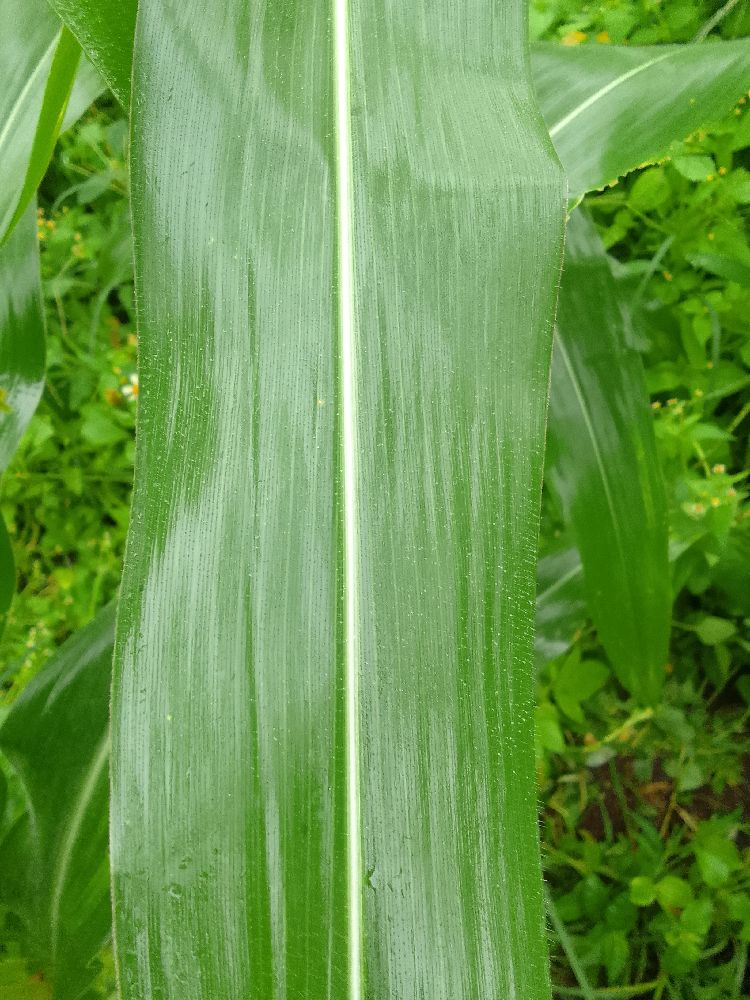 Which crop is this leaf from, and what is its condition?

maize, healthy
